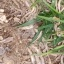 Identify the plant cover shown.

grass
